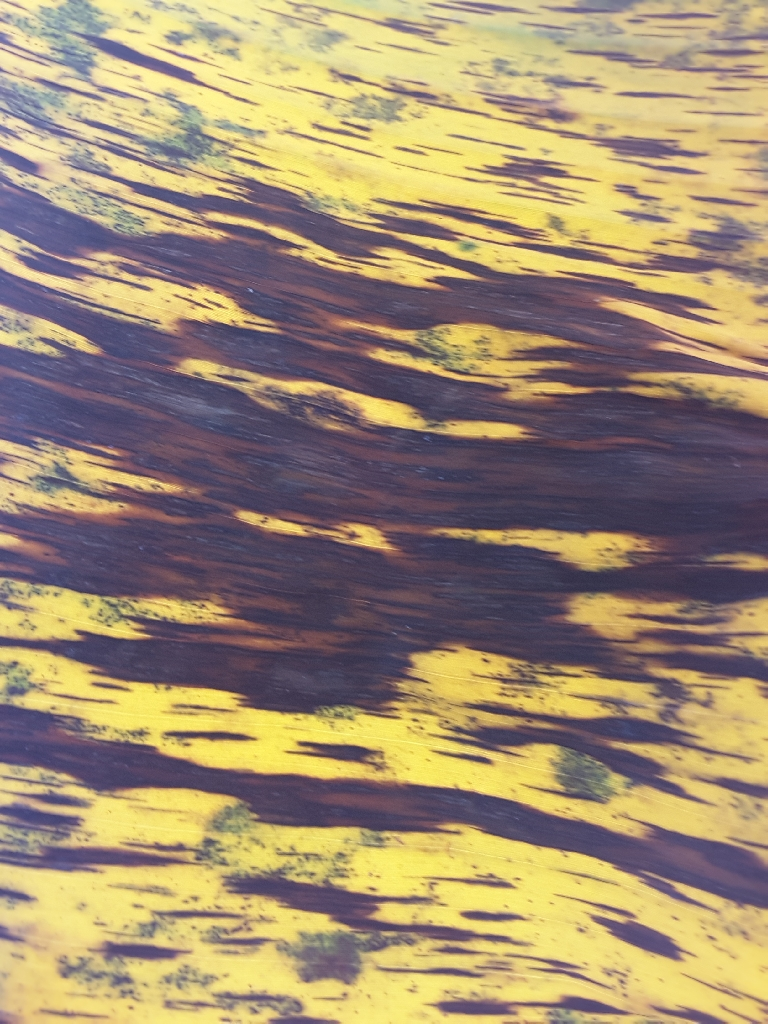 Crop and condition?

banana, black sigatoka
